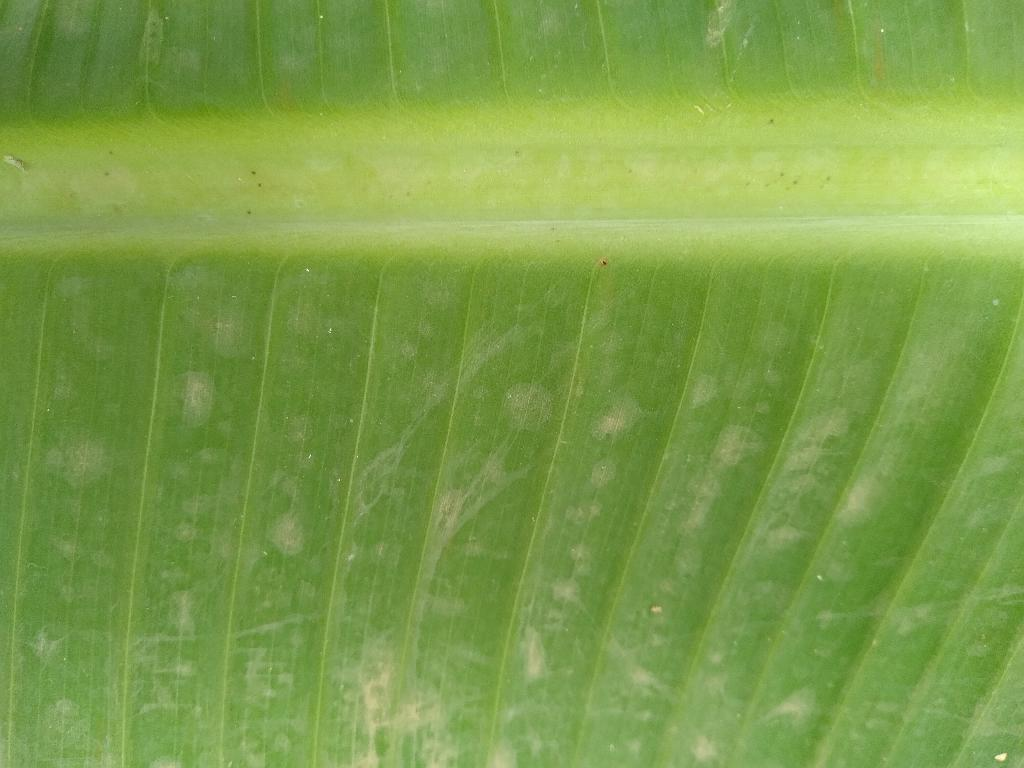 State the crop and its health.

banana, healthy
